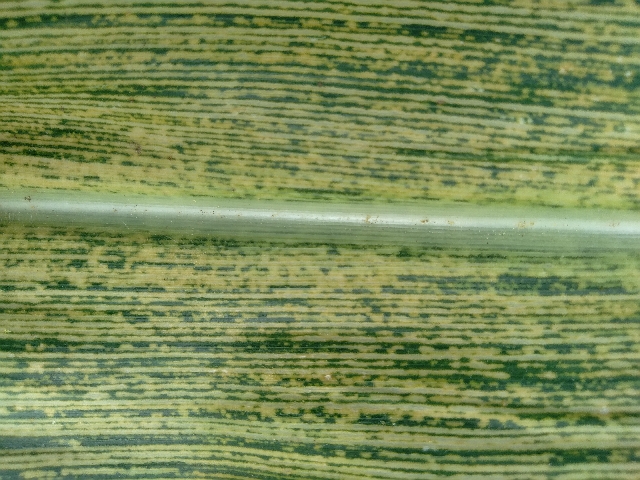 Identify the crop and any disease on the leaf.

maize, maize streak virus
